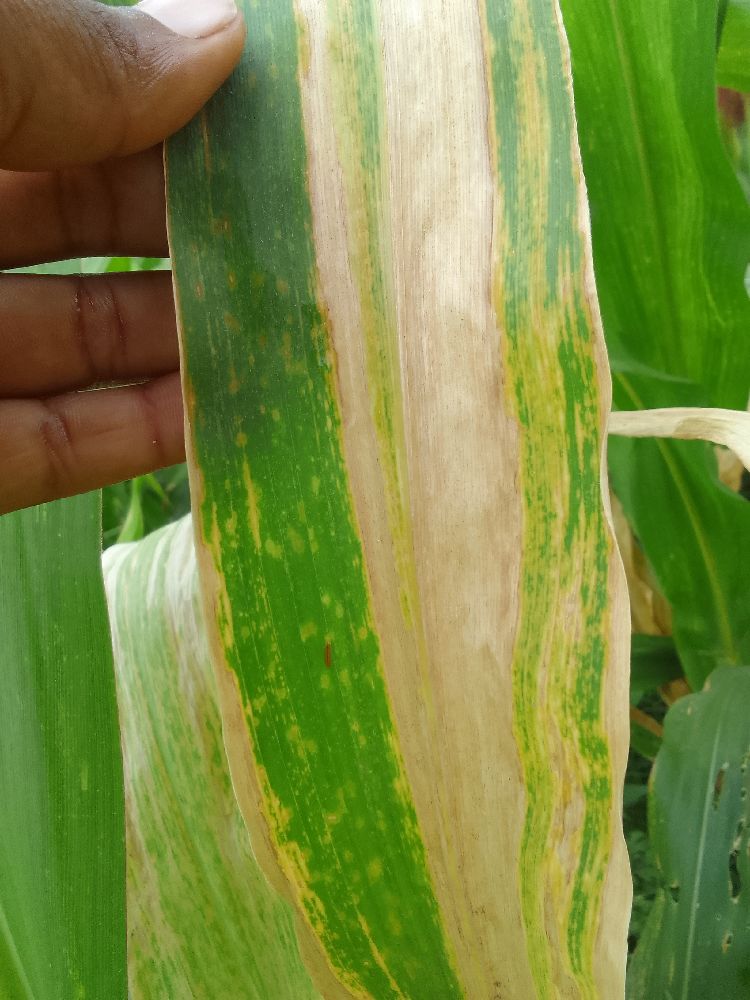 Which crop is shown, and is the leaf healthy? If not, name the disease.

maize, maize lethal necrosis
